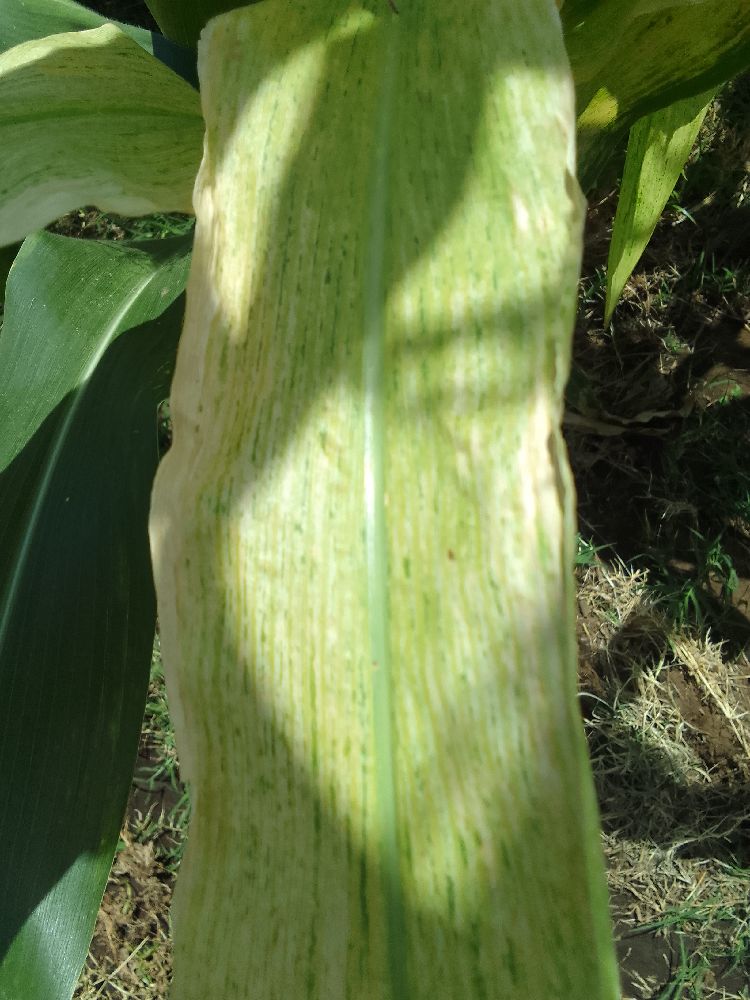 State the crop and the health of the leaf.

maize, maize lethal necrosis
